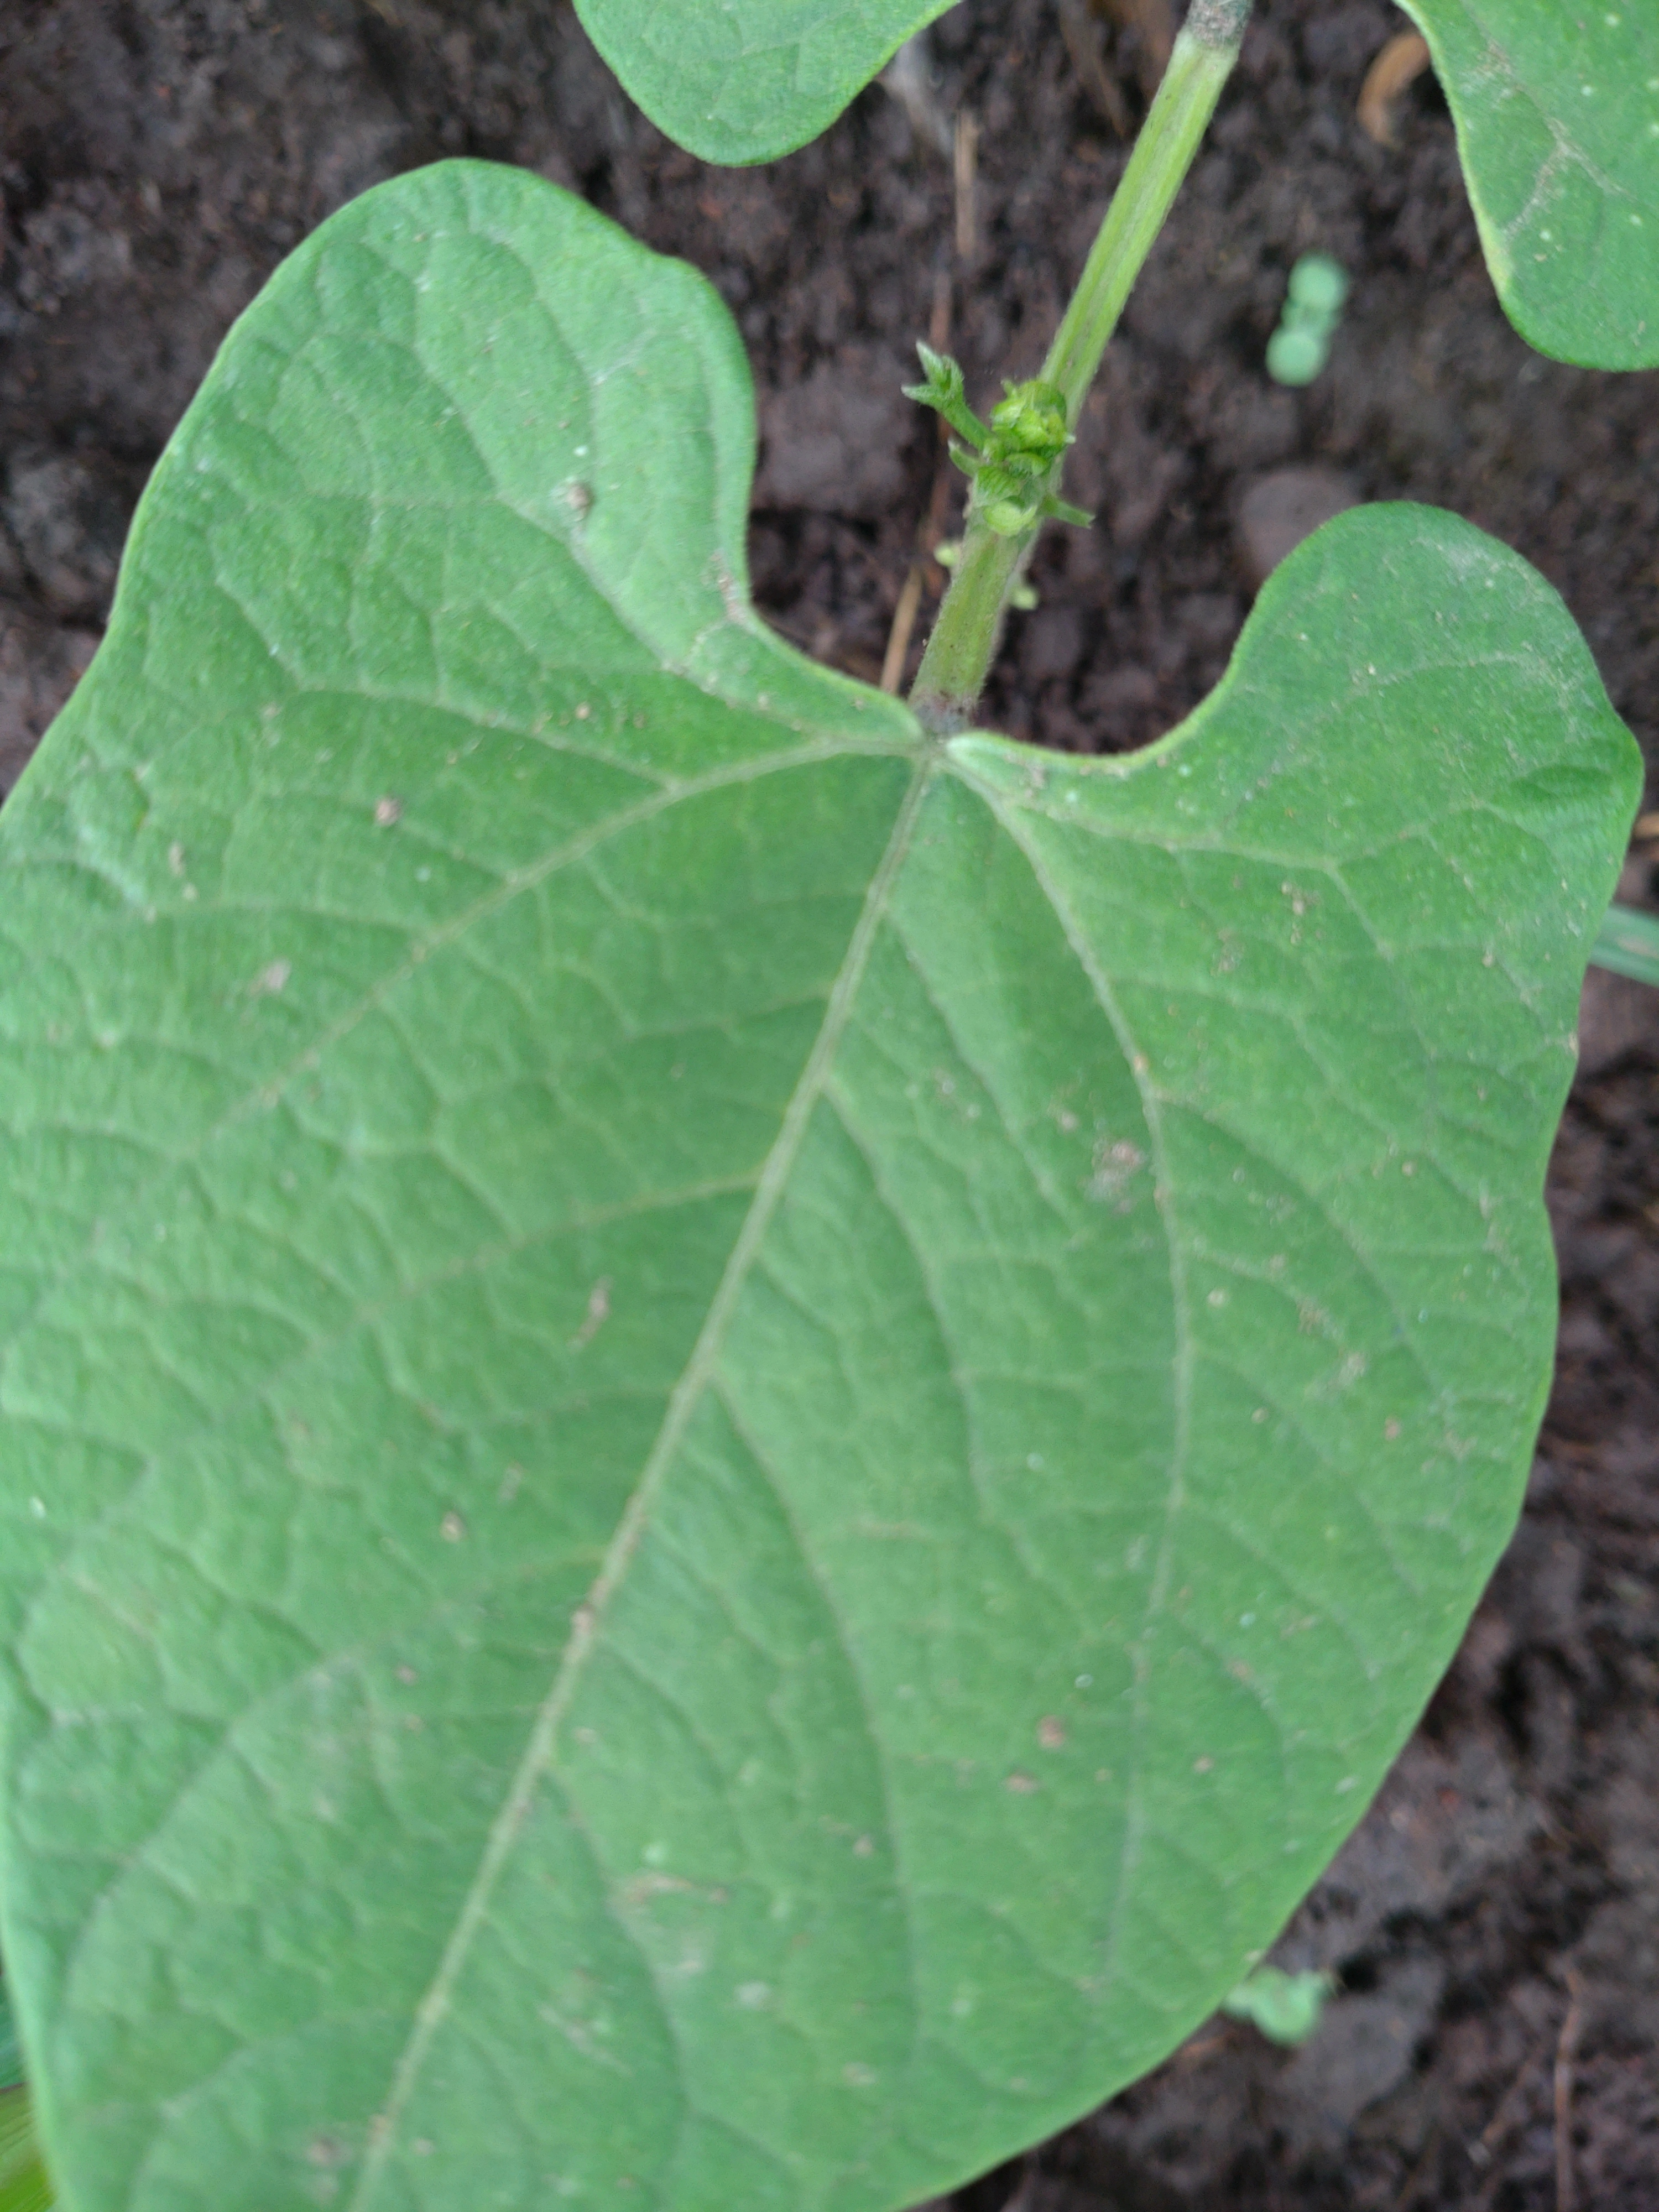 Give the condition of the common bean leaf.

healthy
